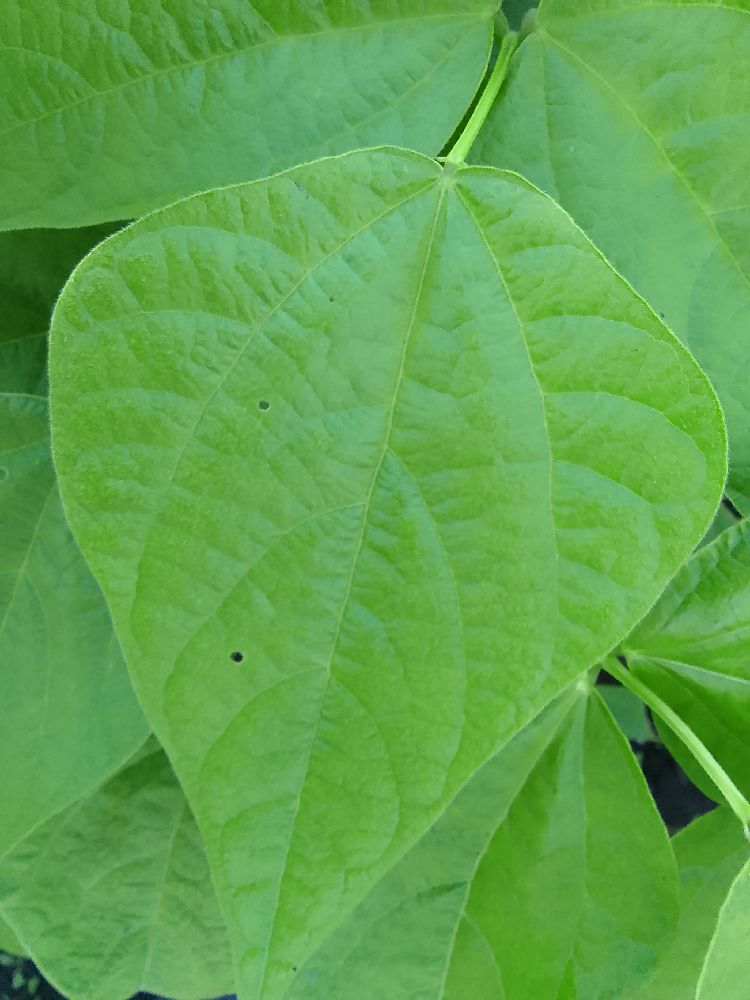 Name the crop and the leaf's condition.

common bean, healthy
